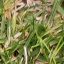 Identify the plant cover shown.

grass
